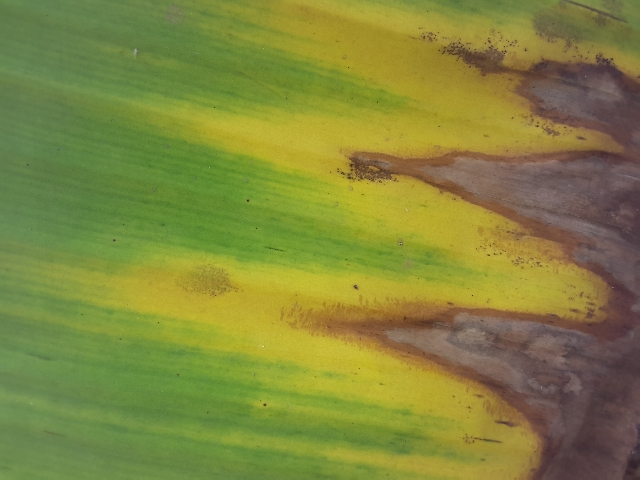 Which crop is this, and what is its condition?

banana, fusarium wilt race 1
